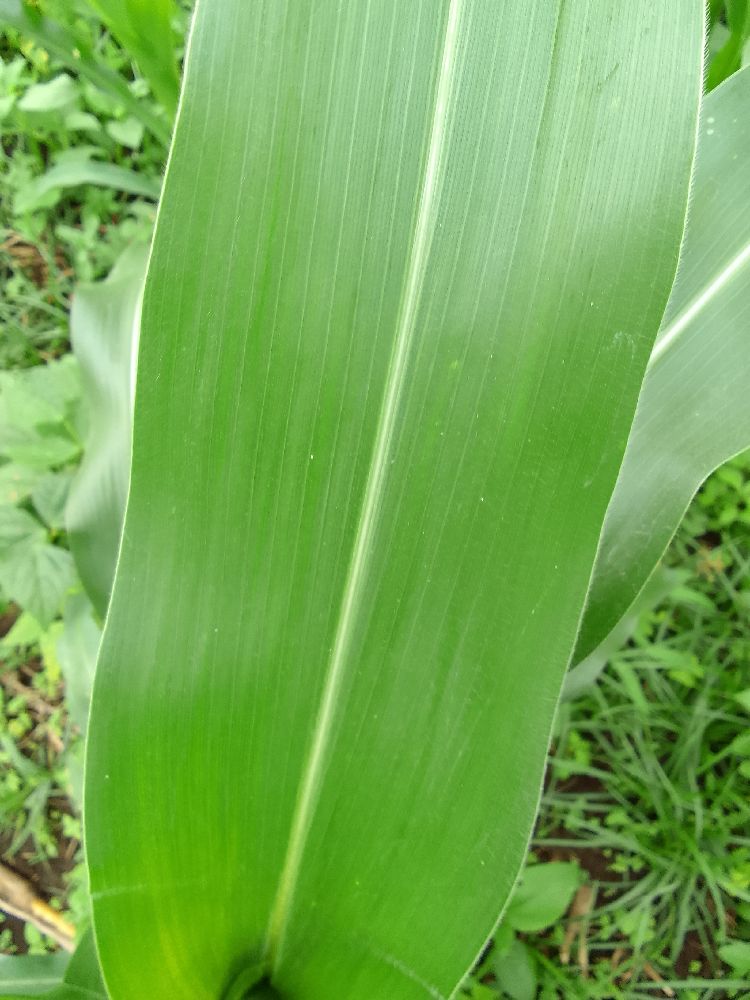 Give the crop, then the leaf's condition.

maize, healthy
